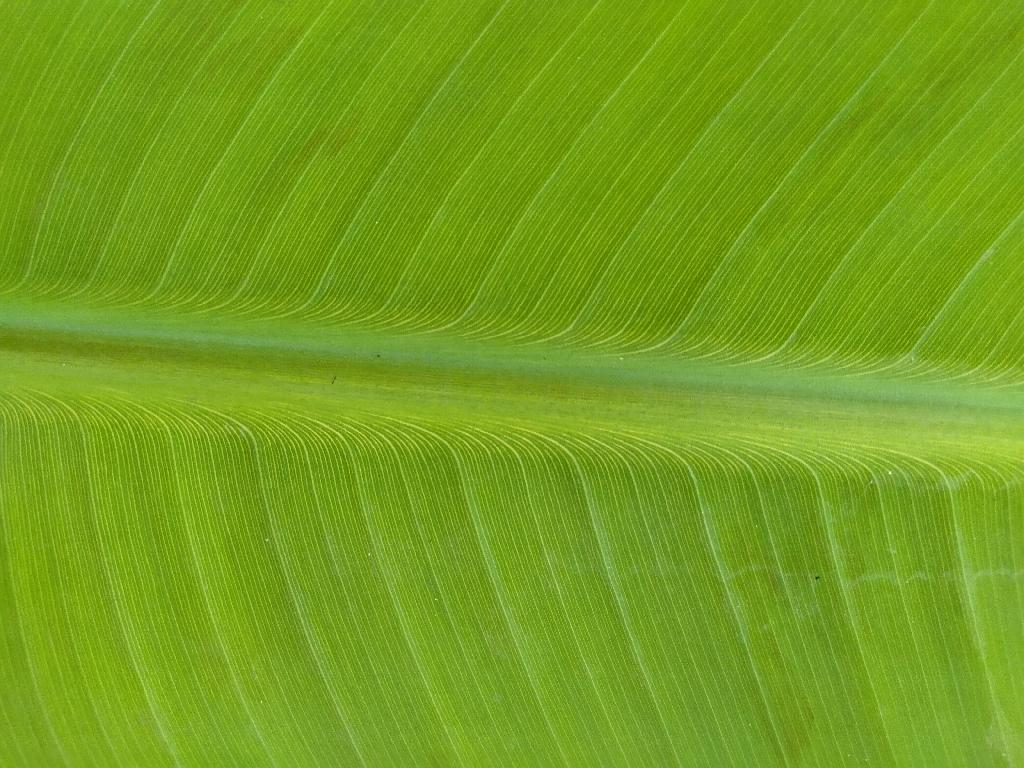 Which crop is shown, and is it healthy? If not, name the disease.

banana, healthy
